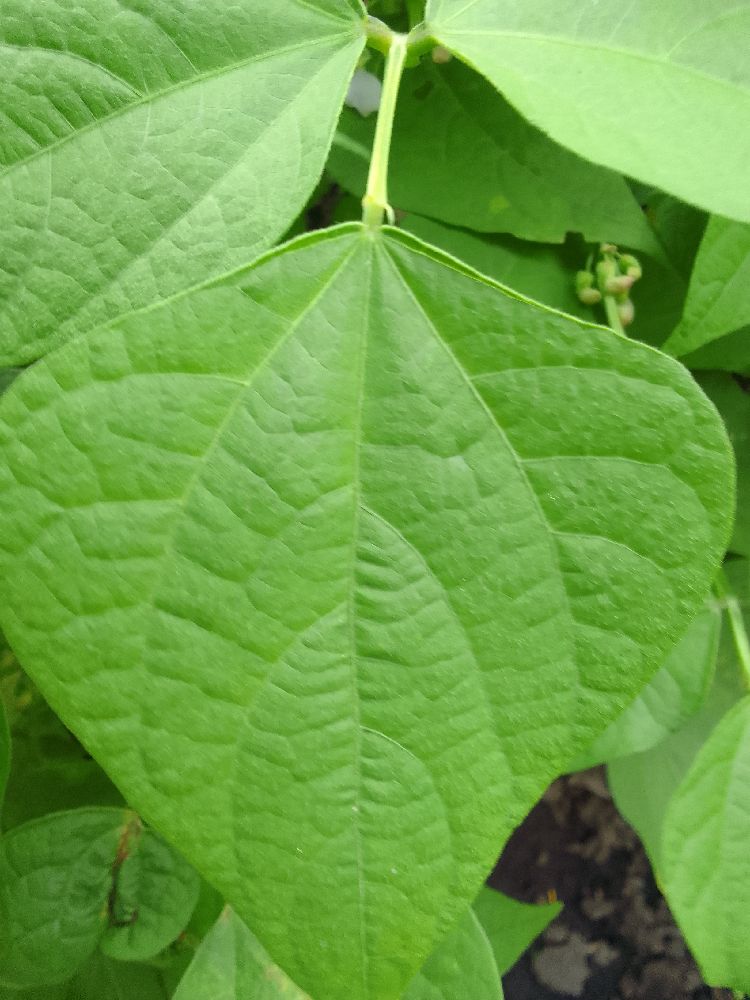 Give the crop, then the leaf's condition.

common bean, healthy
